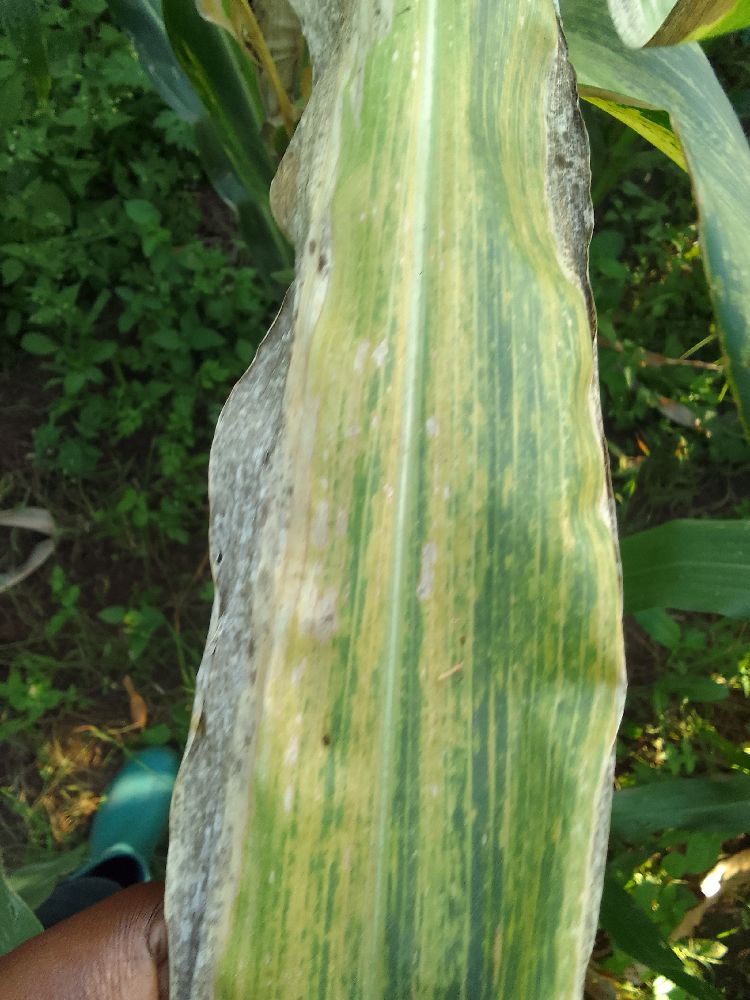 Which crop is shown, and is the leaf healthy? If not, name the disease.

maize, maize lethal necrosis
